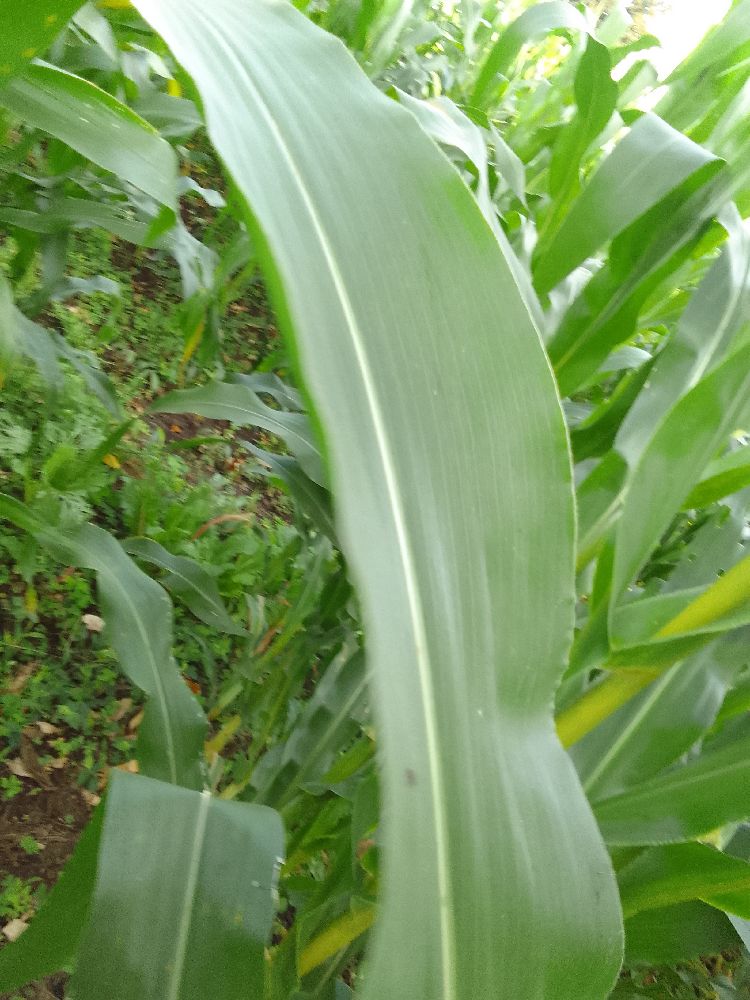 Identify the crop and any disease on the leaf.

maize, healthy
